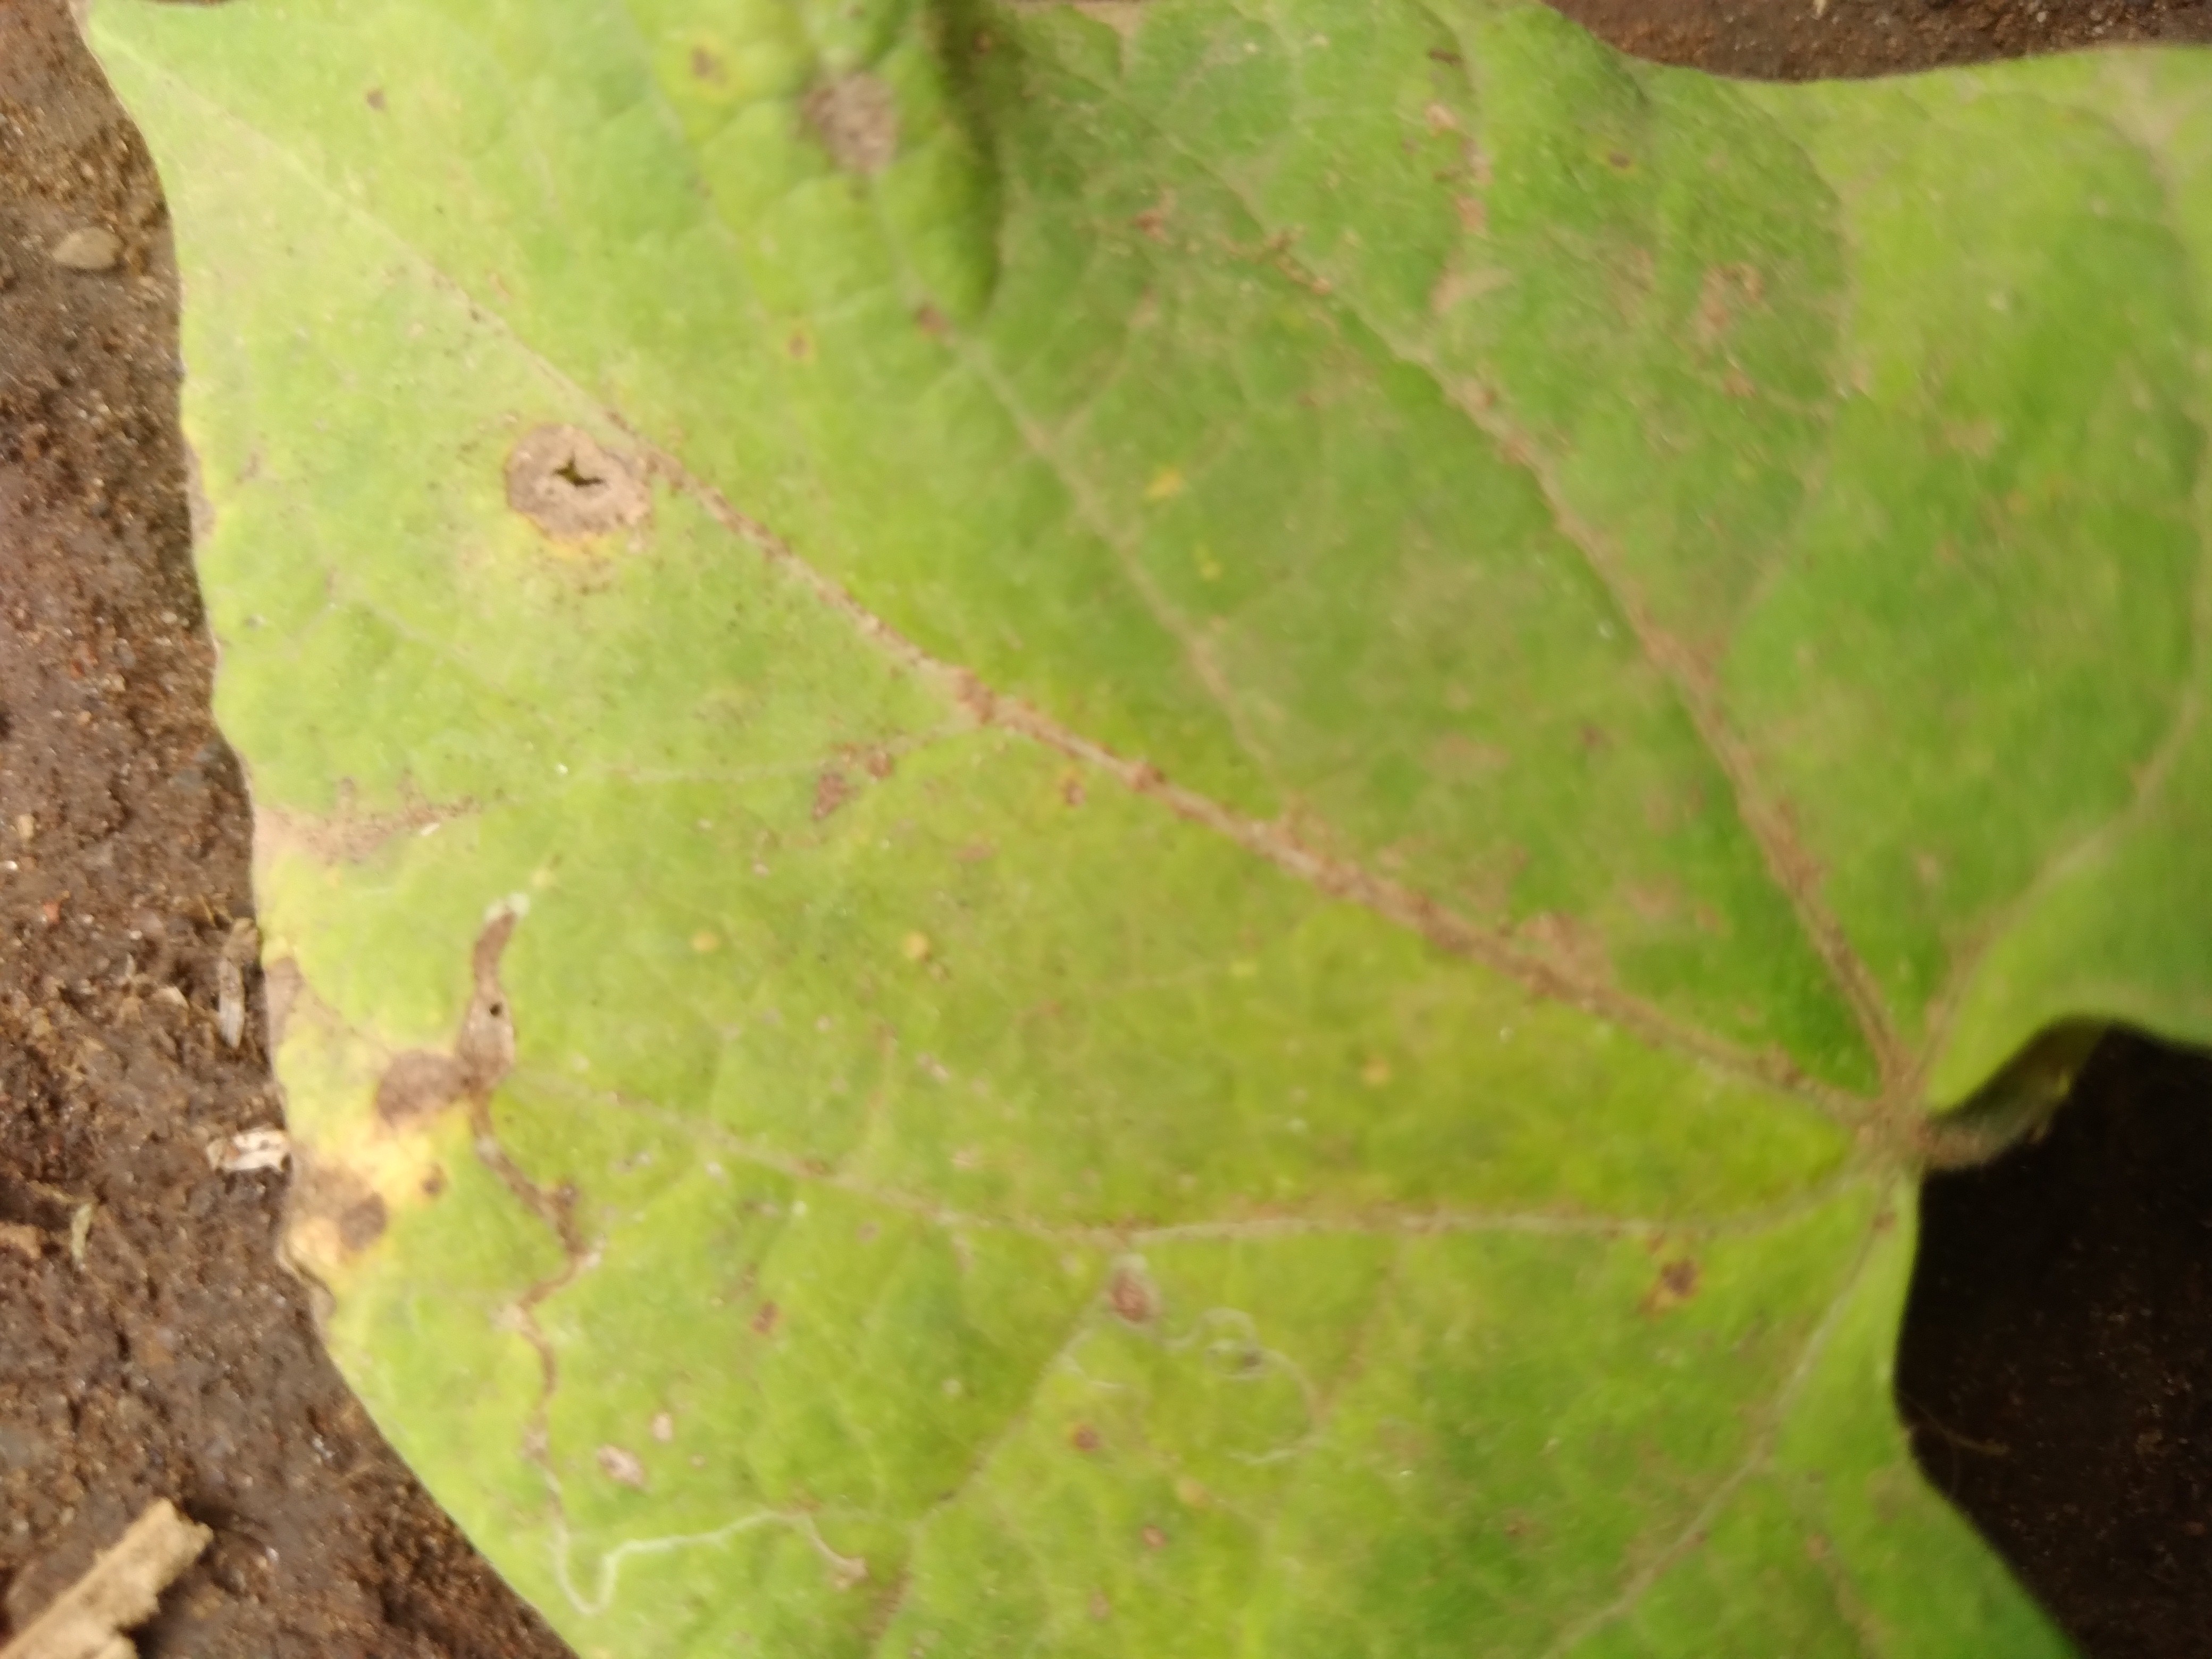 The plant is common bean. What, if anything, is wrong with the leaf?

rust
